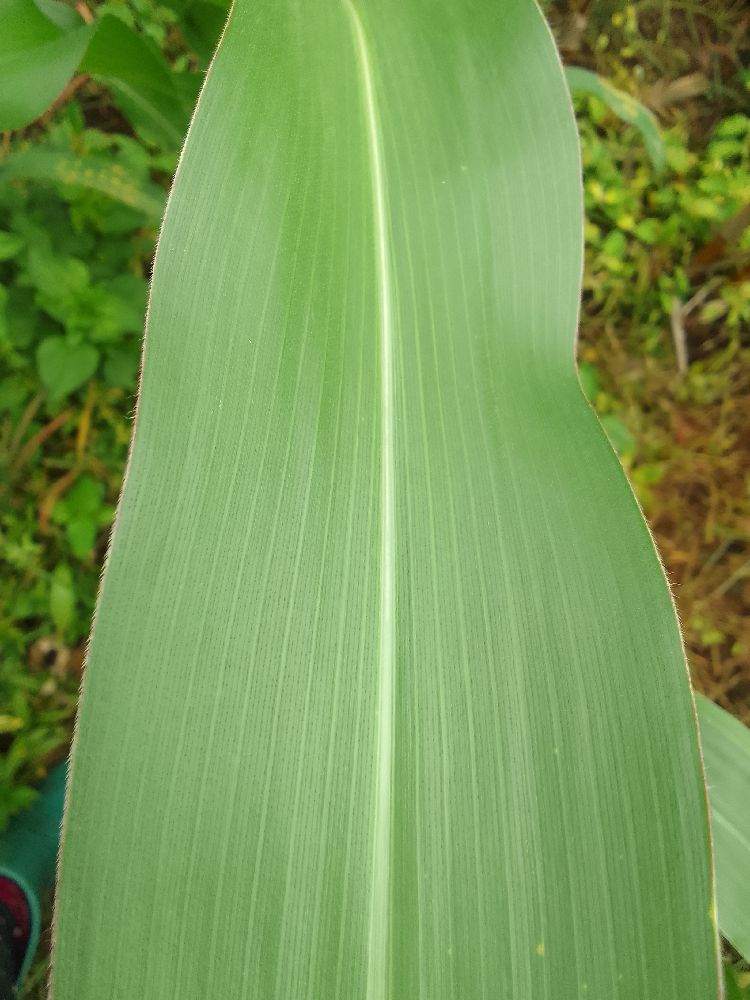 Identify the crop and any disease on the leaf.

maize, healthy
